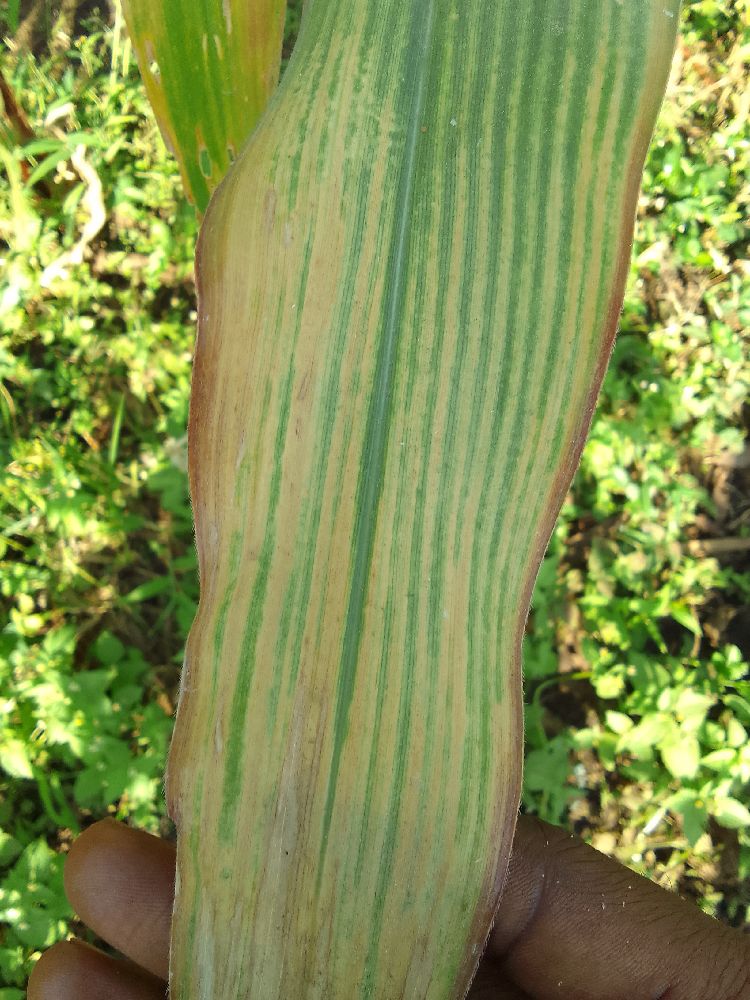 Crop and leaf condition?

maize, maize lethal necrosis
